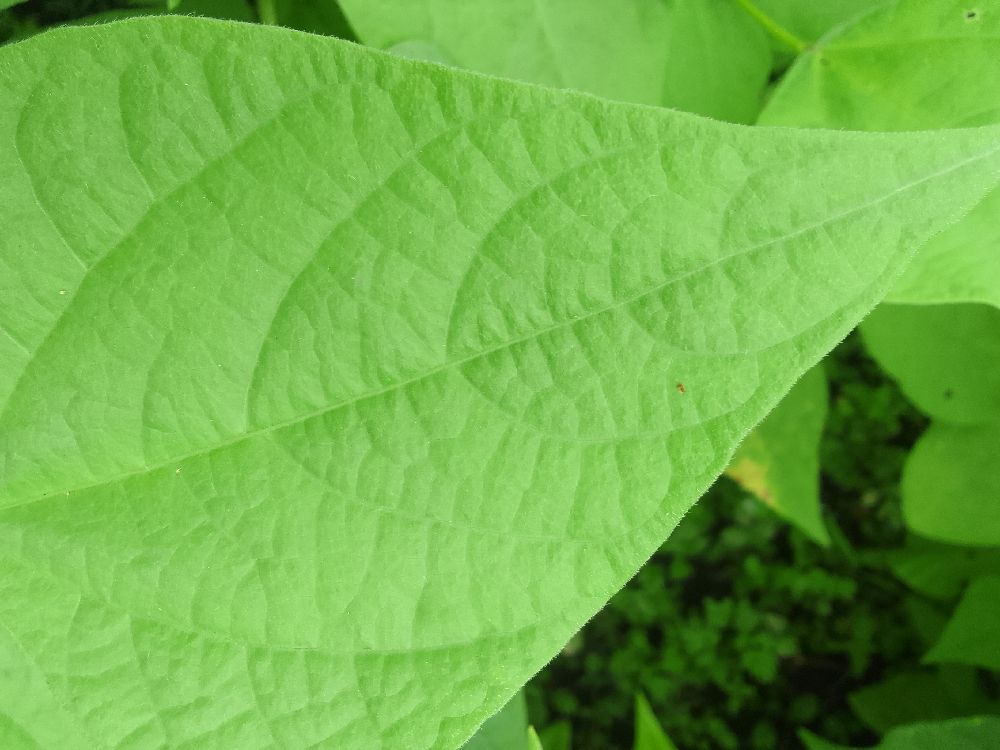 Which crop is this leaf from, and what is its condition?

common bean, healthy
